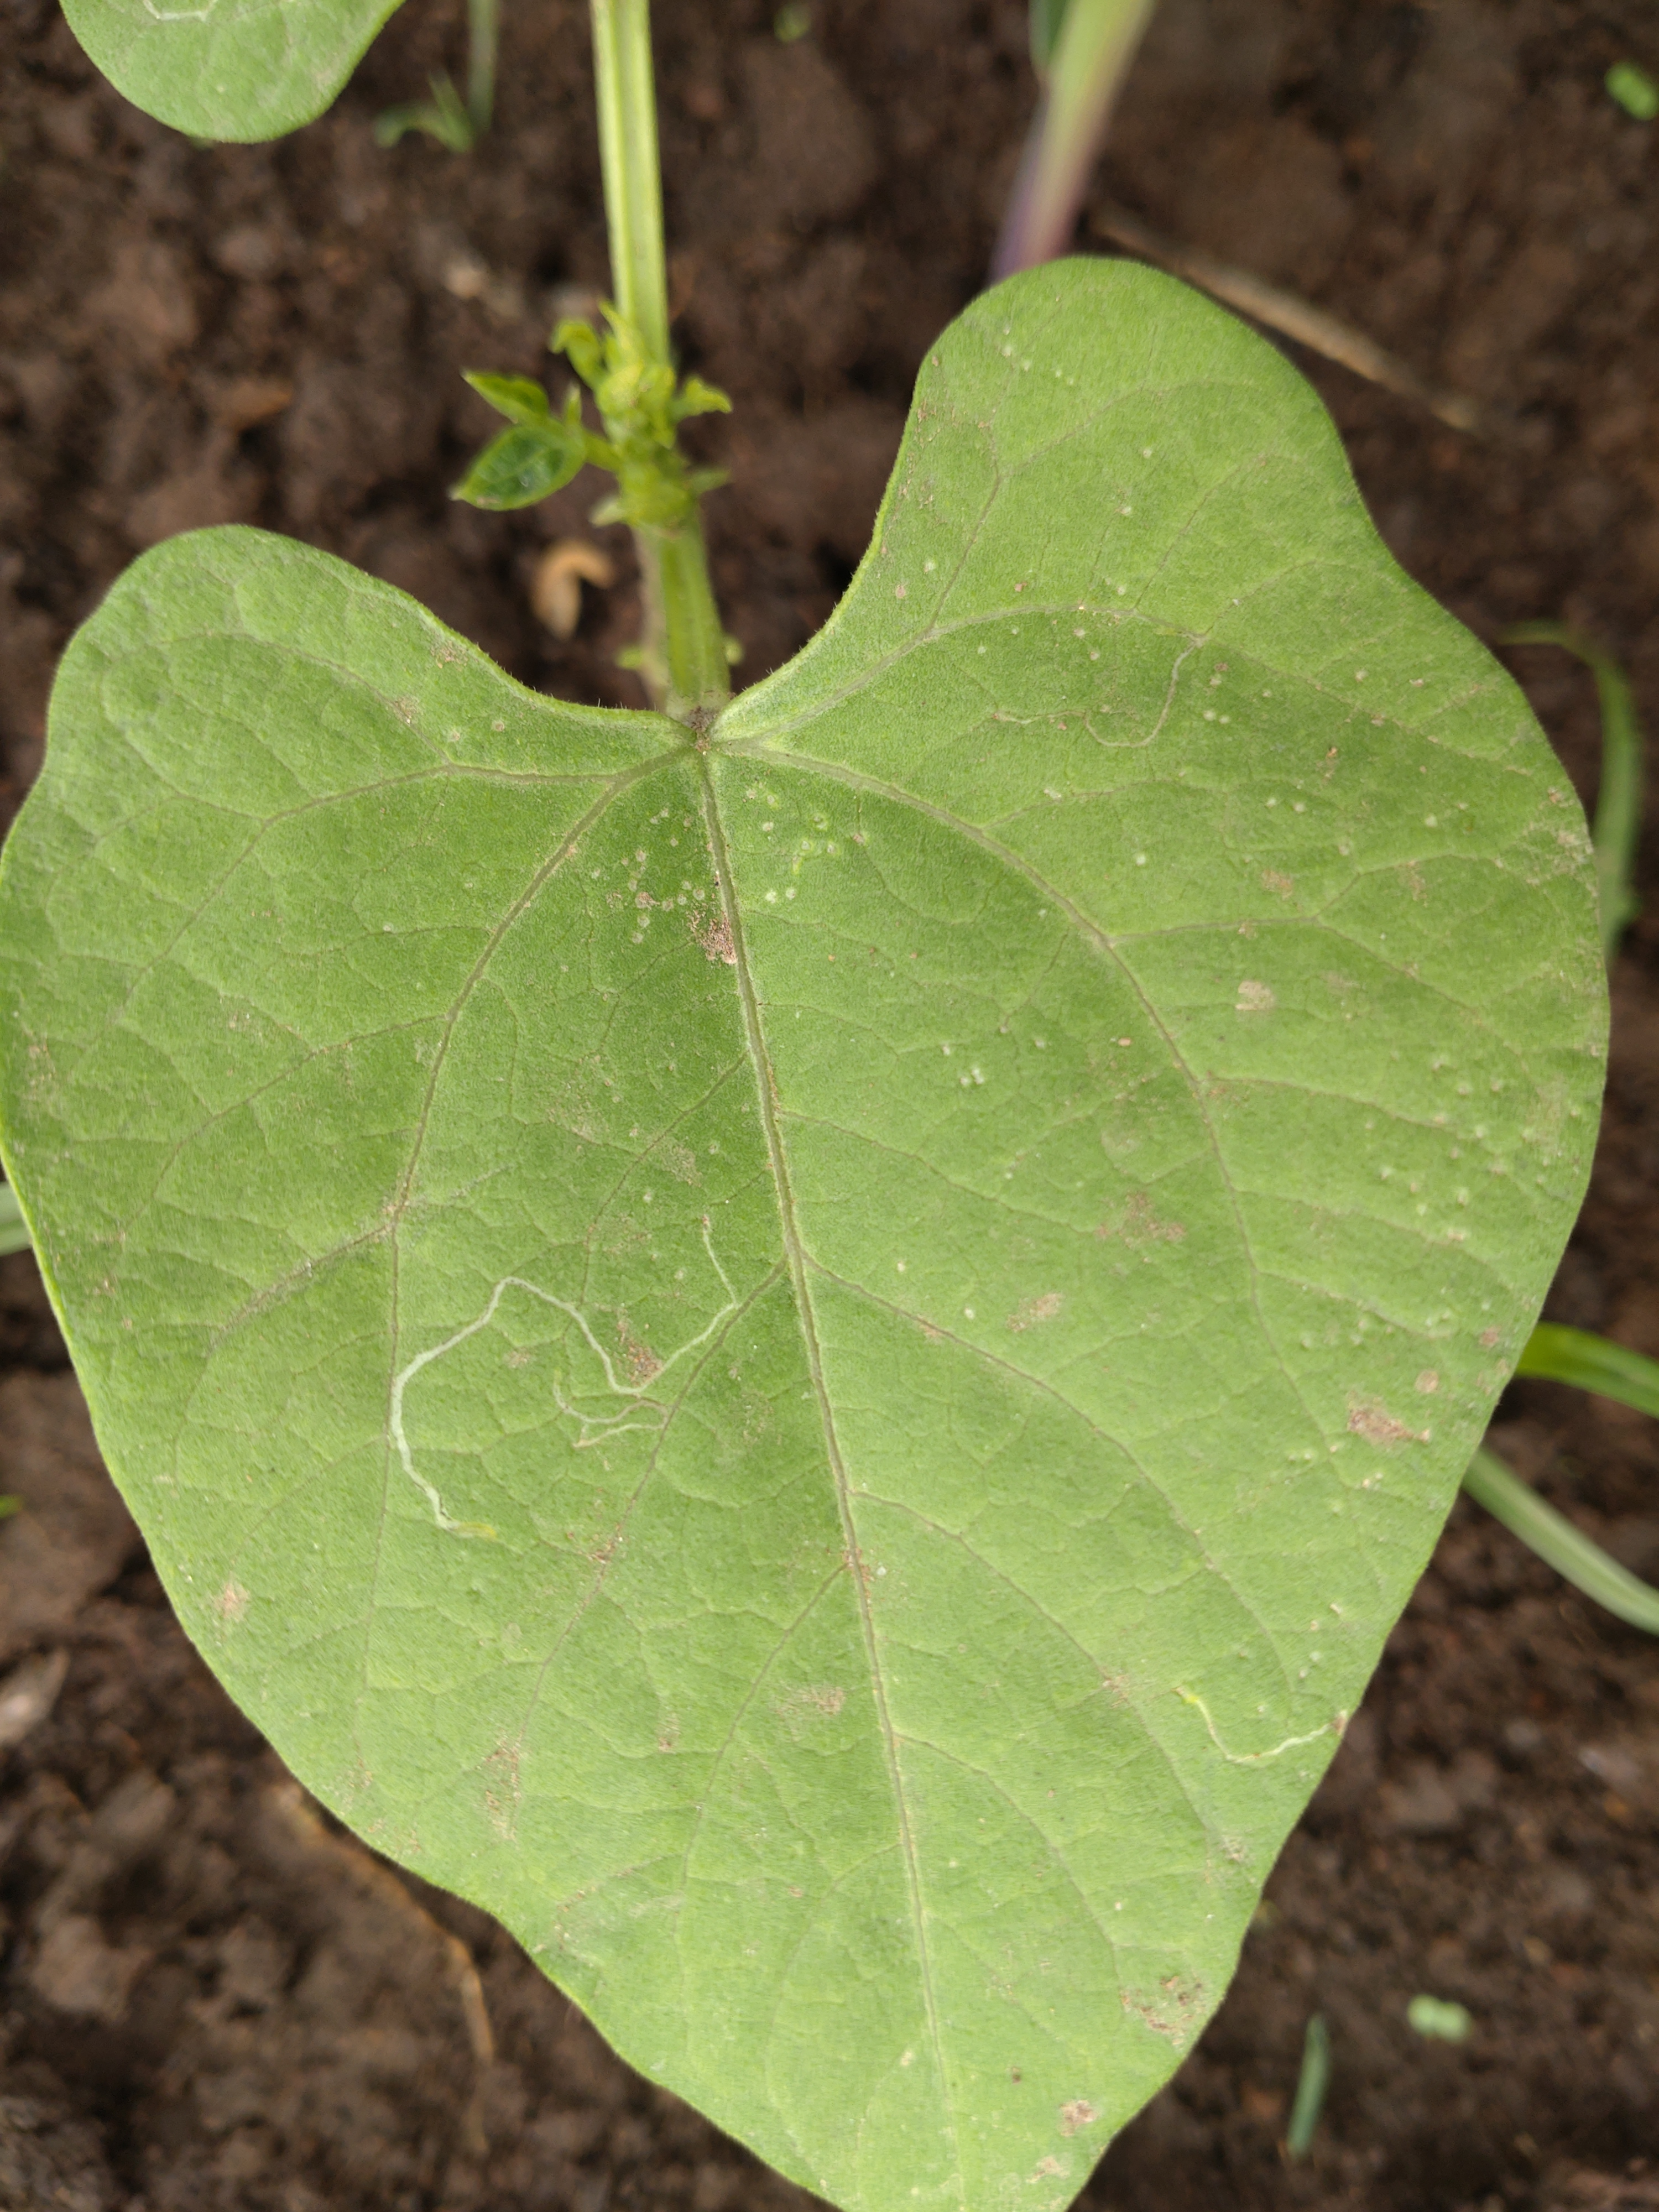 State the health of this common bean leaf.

healthy
